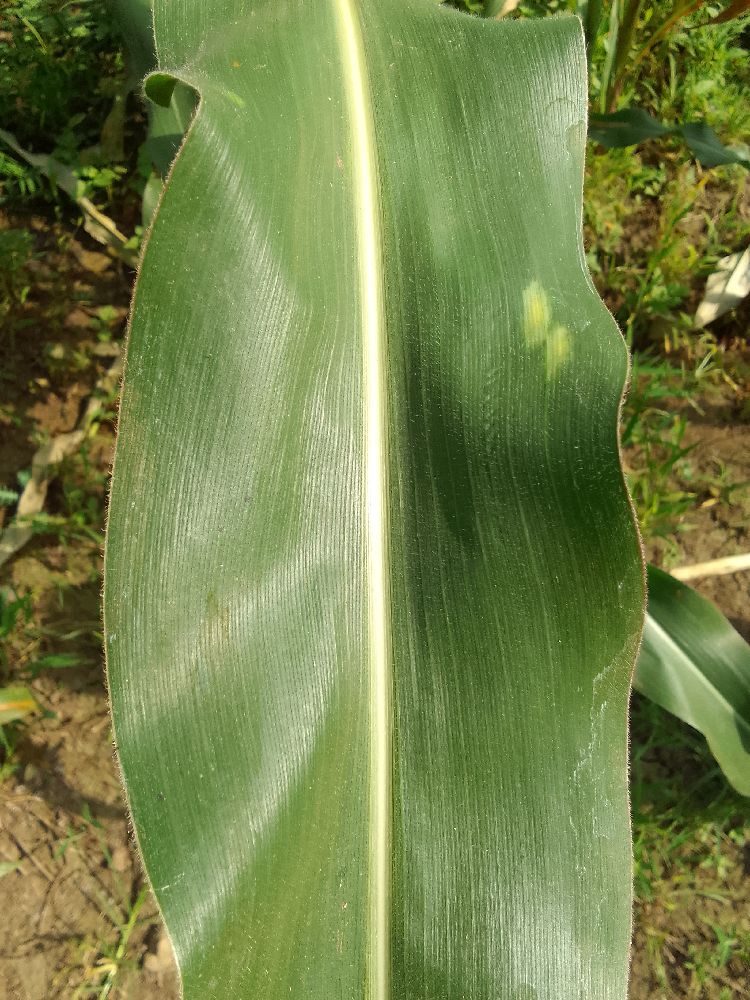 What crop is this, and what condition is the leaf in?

maize, healthy
